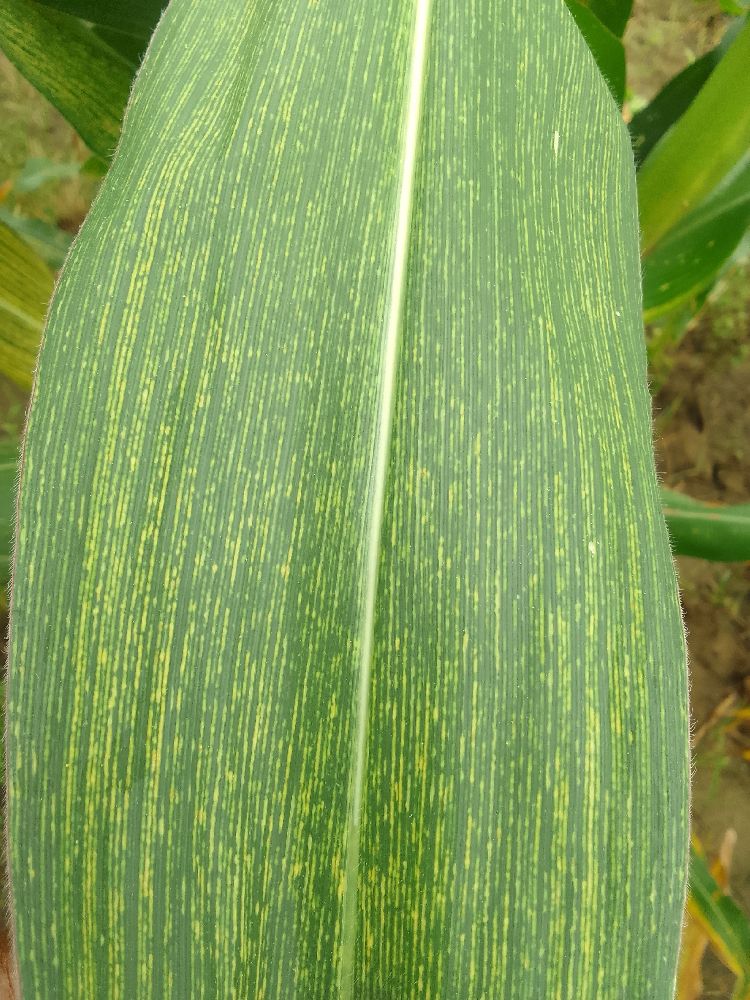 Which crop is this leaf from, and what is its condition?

maize, maize streak virus
